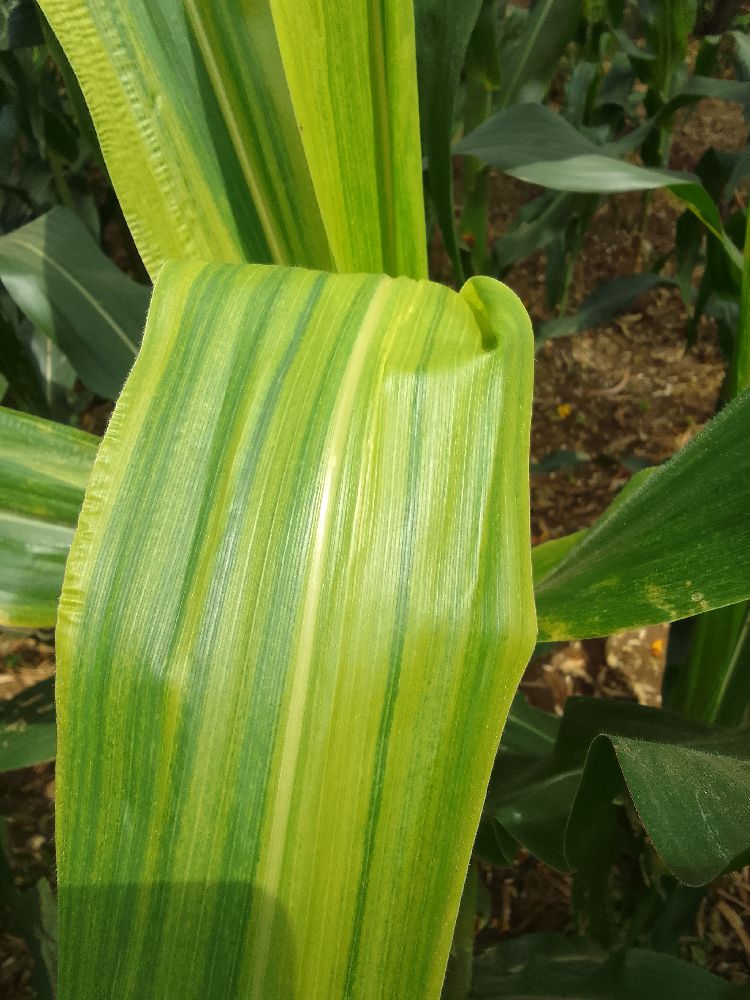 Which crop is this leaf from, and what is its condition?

maize, maize lethal necrosis
